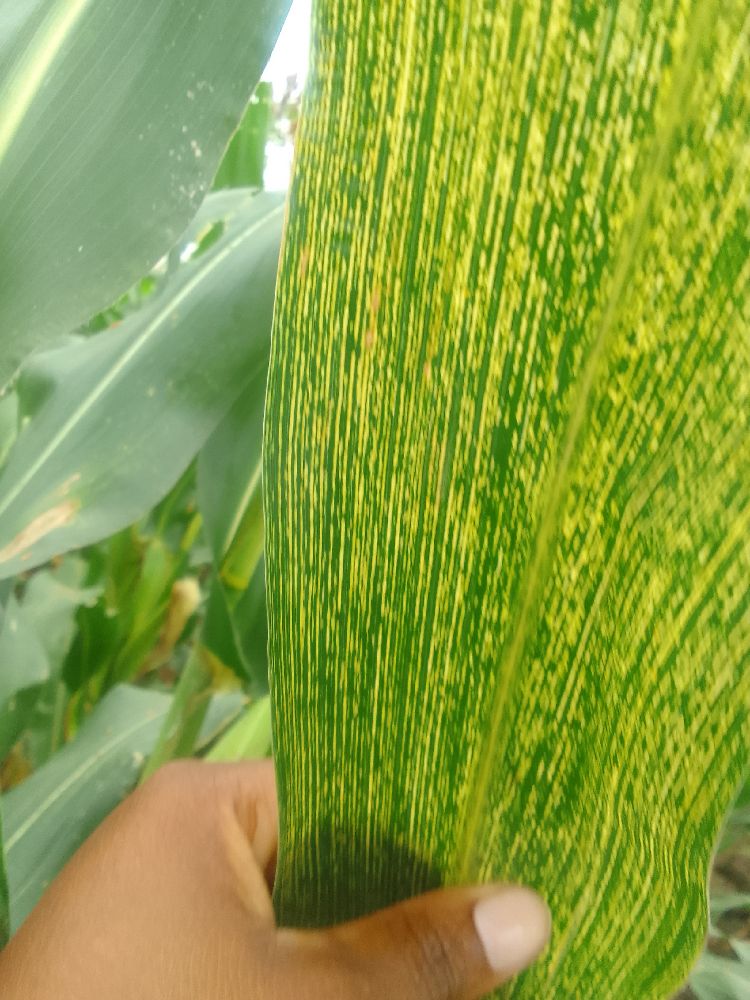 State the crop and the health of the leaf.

maize, maize streak virus
